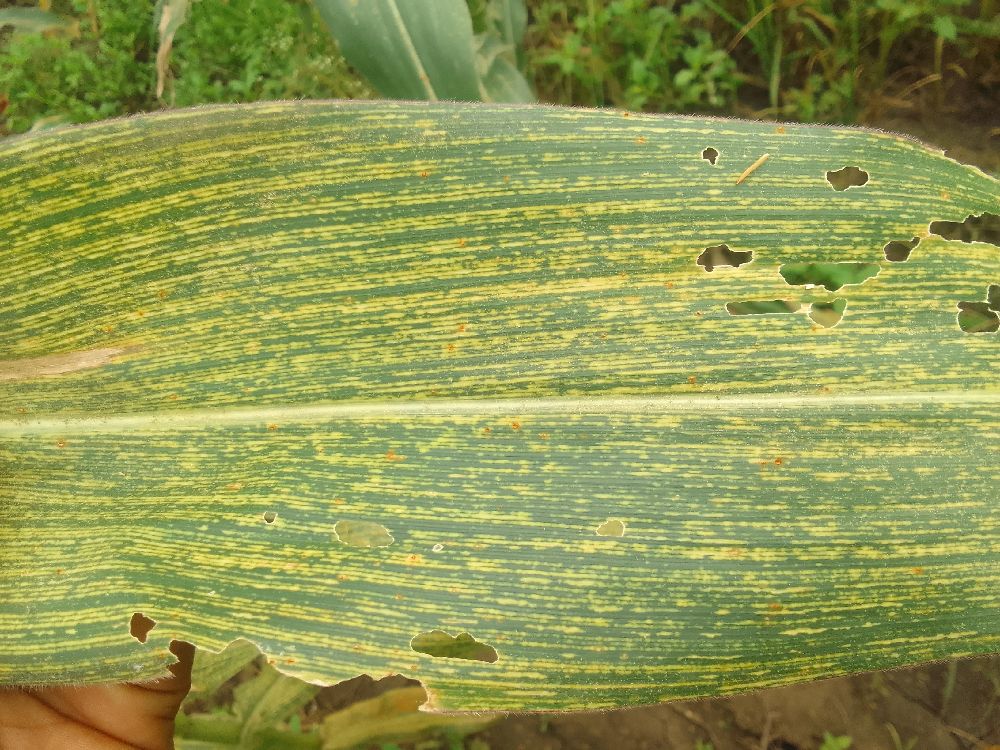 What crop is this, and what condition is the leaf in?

maize, maize streak virus
